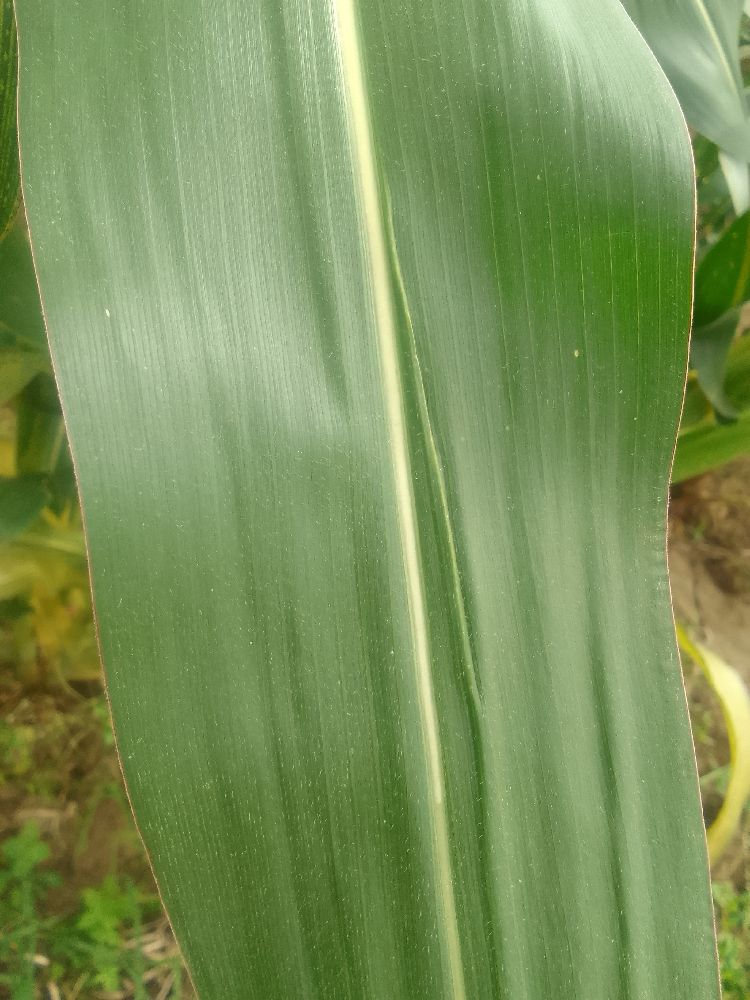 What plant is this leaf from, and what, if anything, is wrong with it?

maize, healthy
